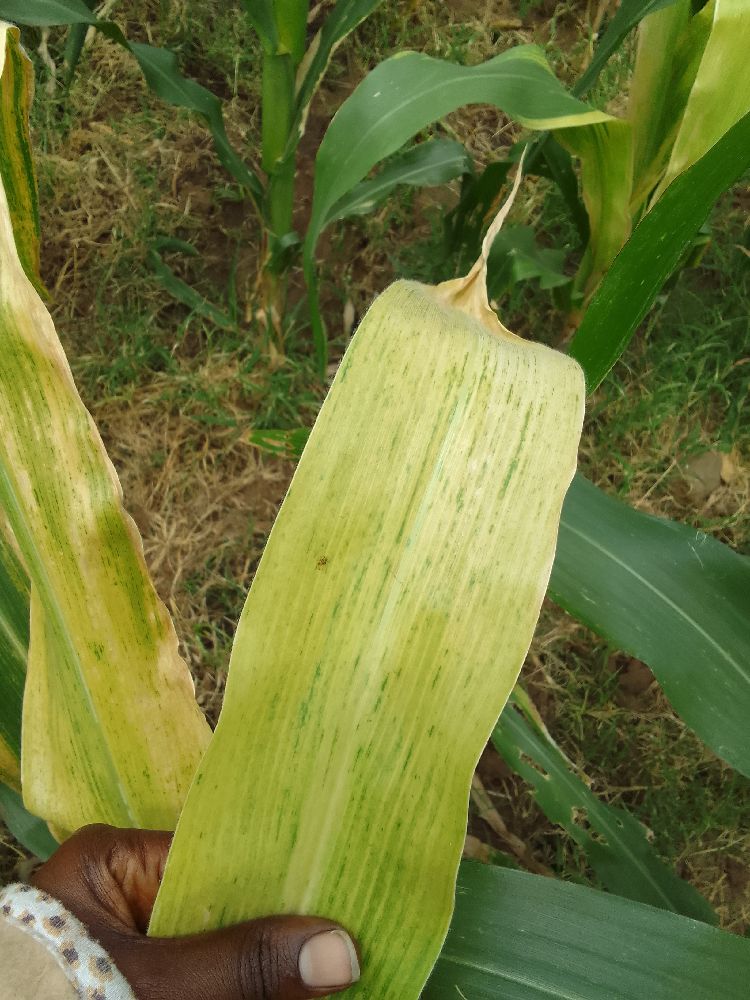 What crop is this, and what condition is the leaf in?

maize, maize lethal necrosis
